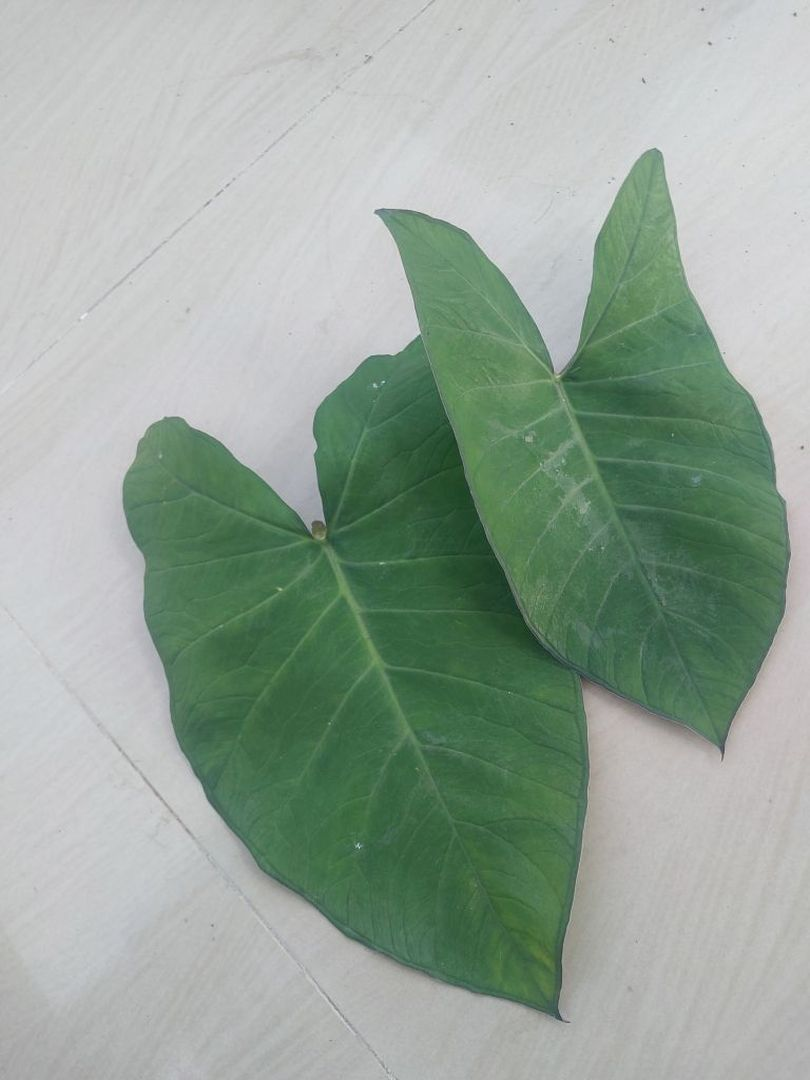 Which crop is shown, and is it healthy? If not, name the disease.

taro, healthy
